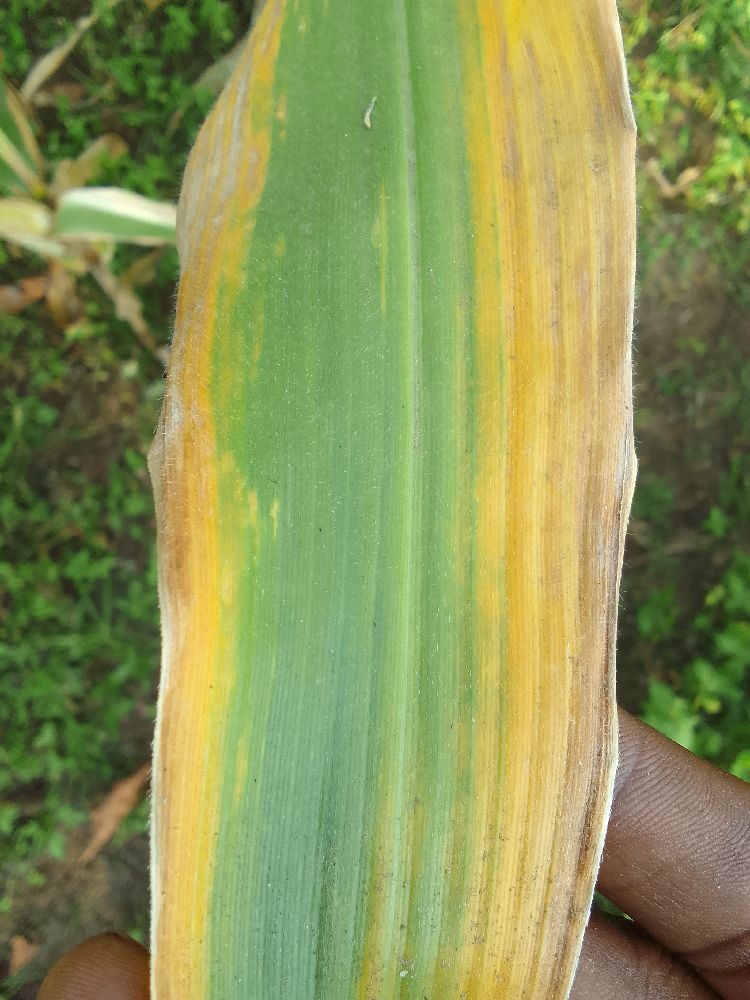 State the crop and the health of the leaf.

maize, maize lethal necrosis
